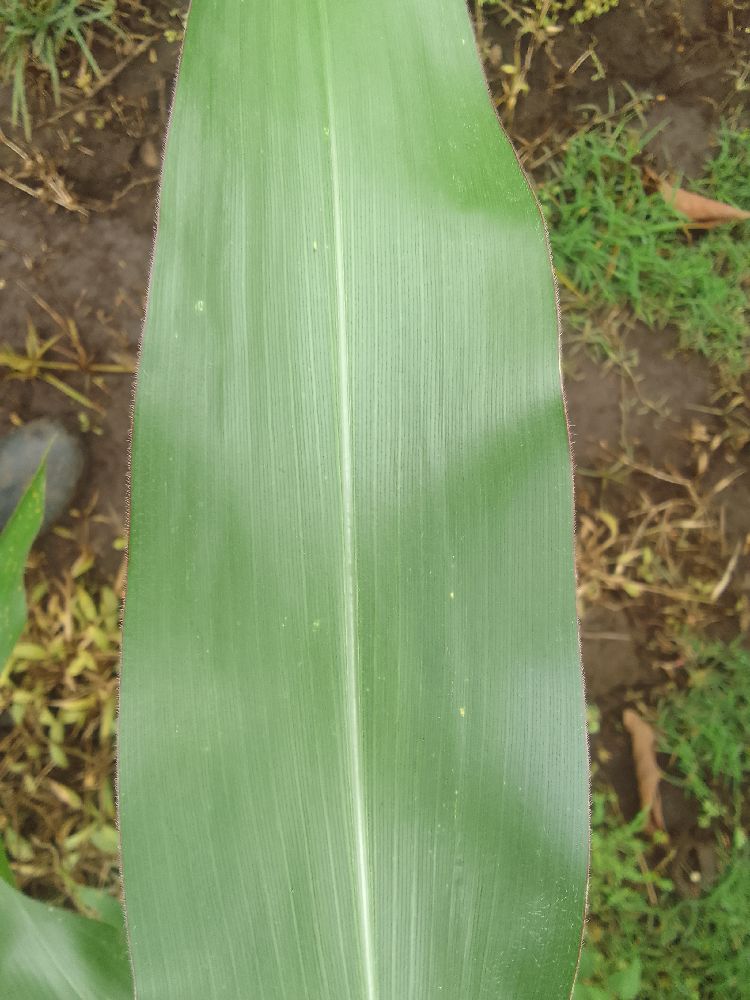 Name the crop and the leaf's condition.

maize, healthy
